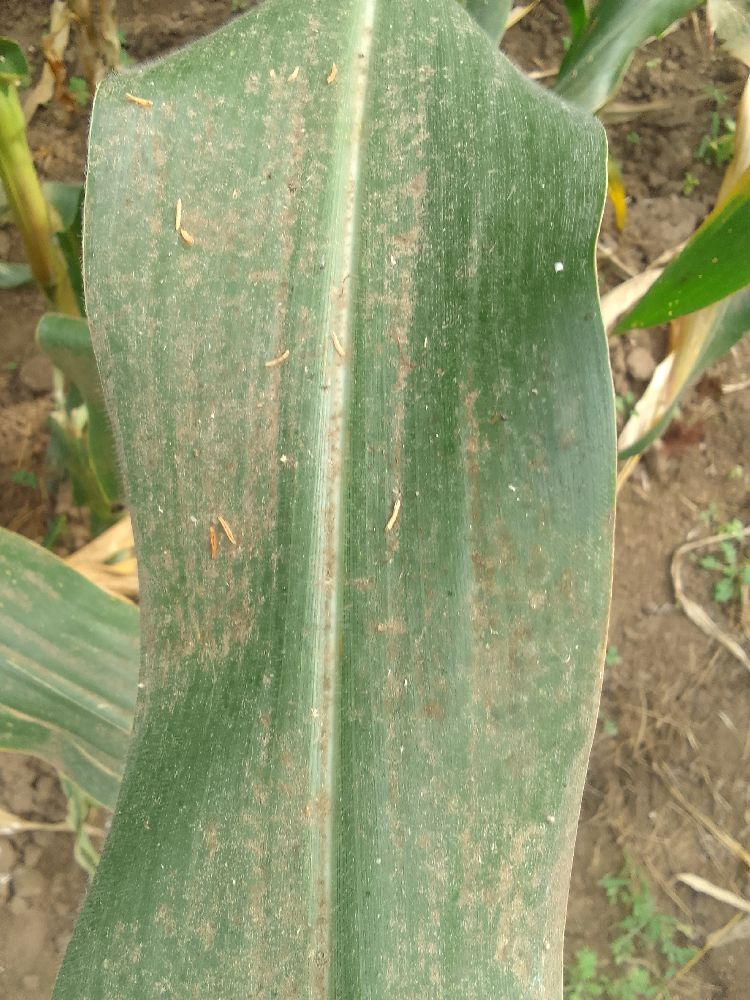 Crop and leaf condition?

maize, healthy
